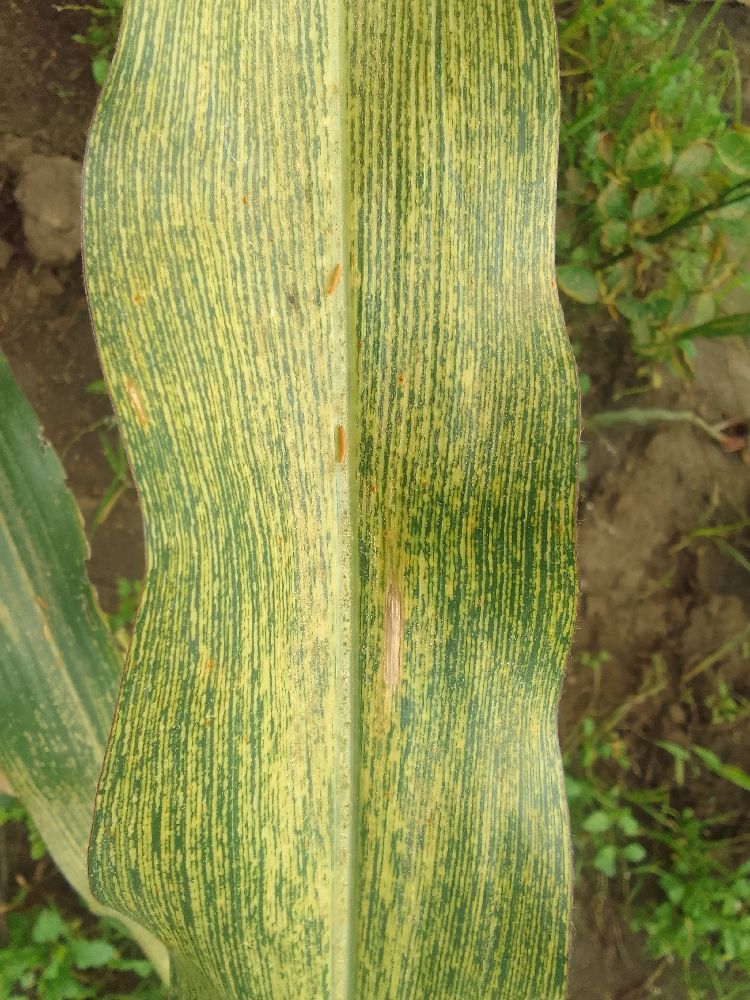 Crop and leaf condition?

maize, maize streak virus
